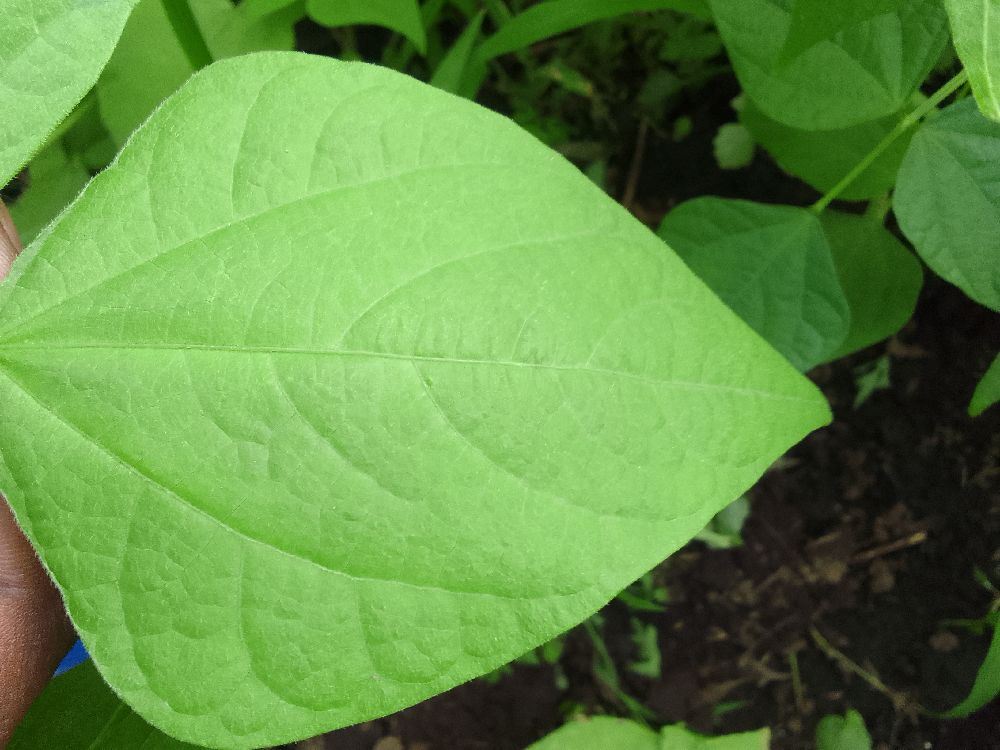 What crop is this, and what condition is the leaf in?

common bean, healthy
